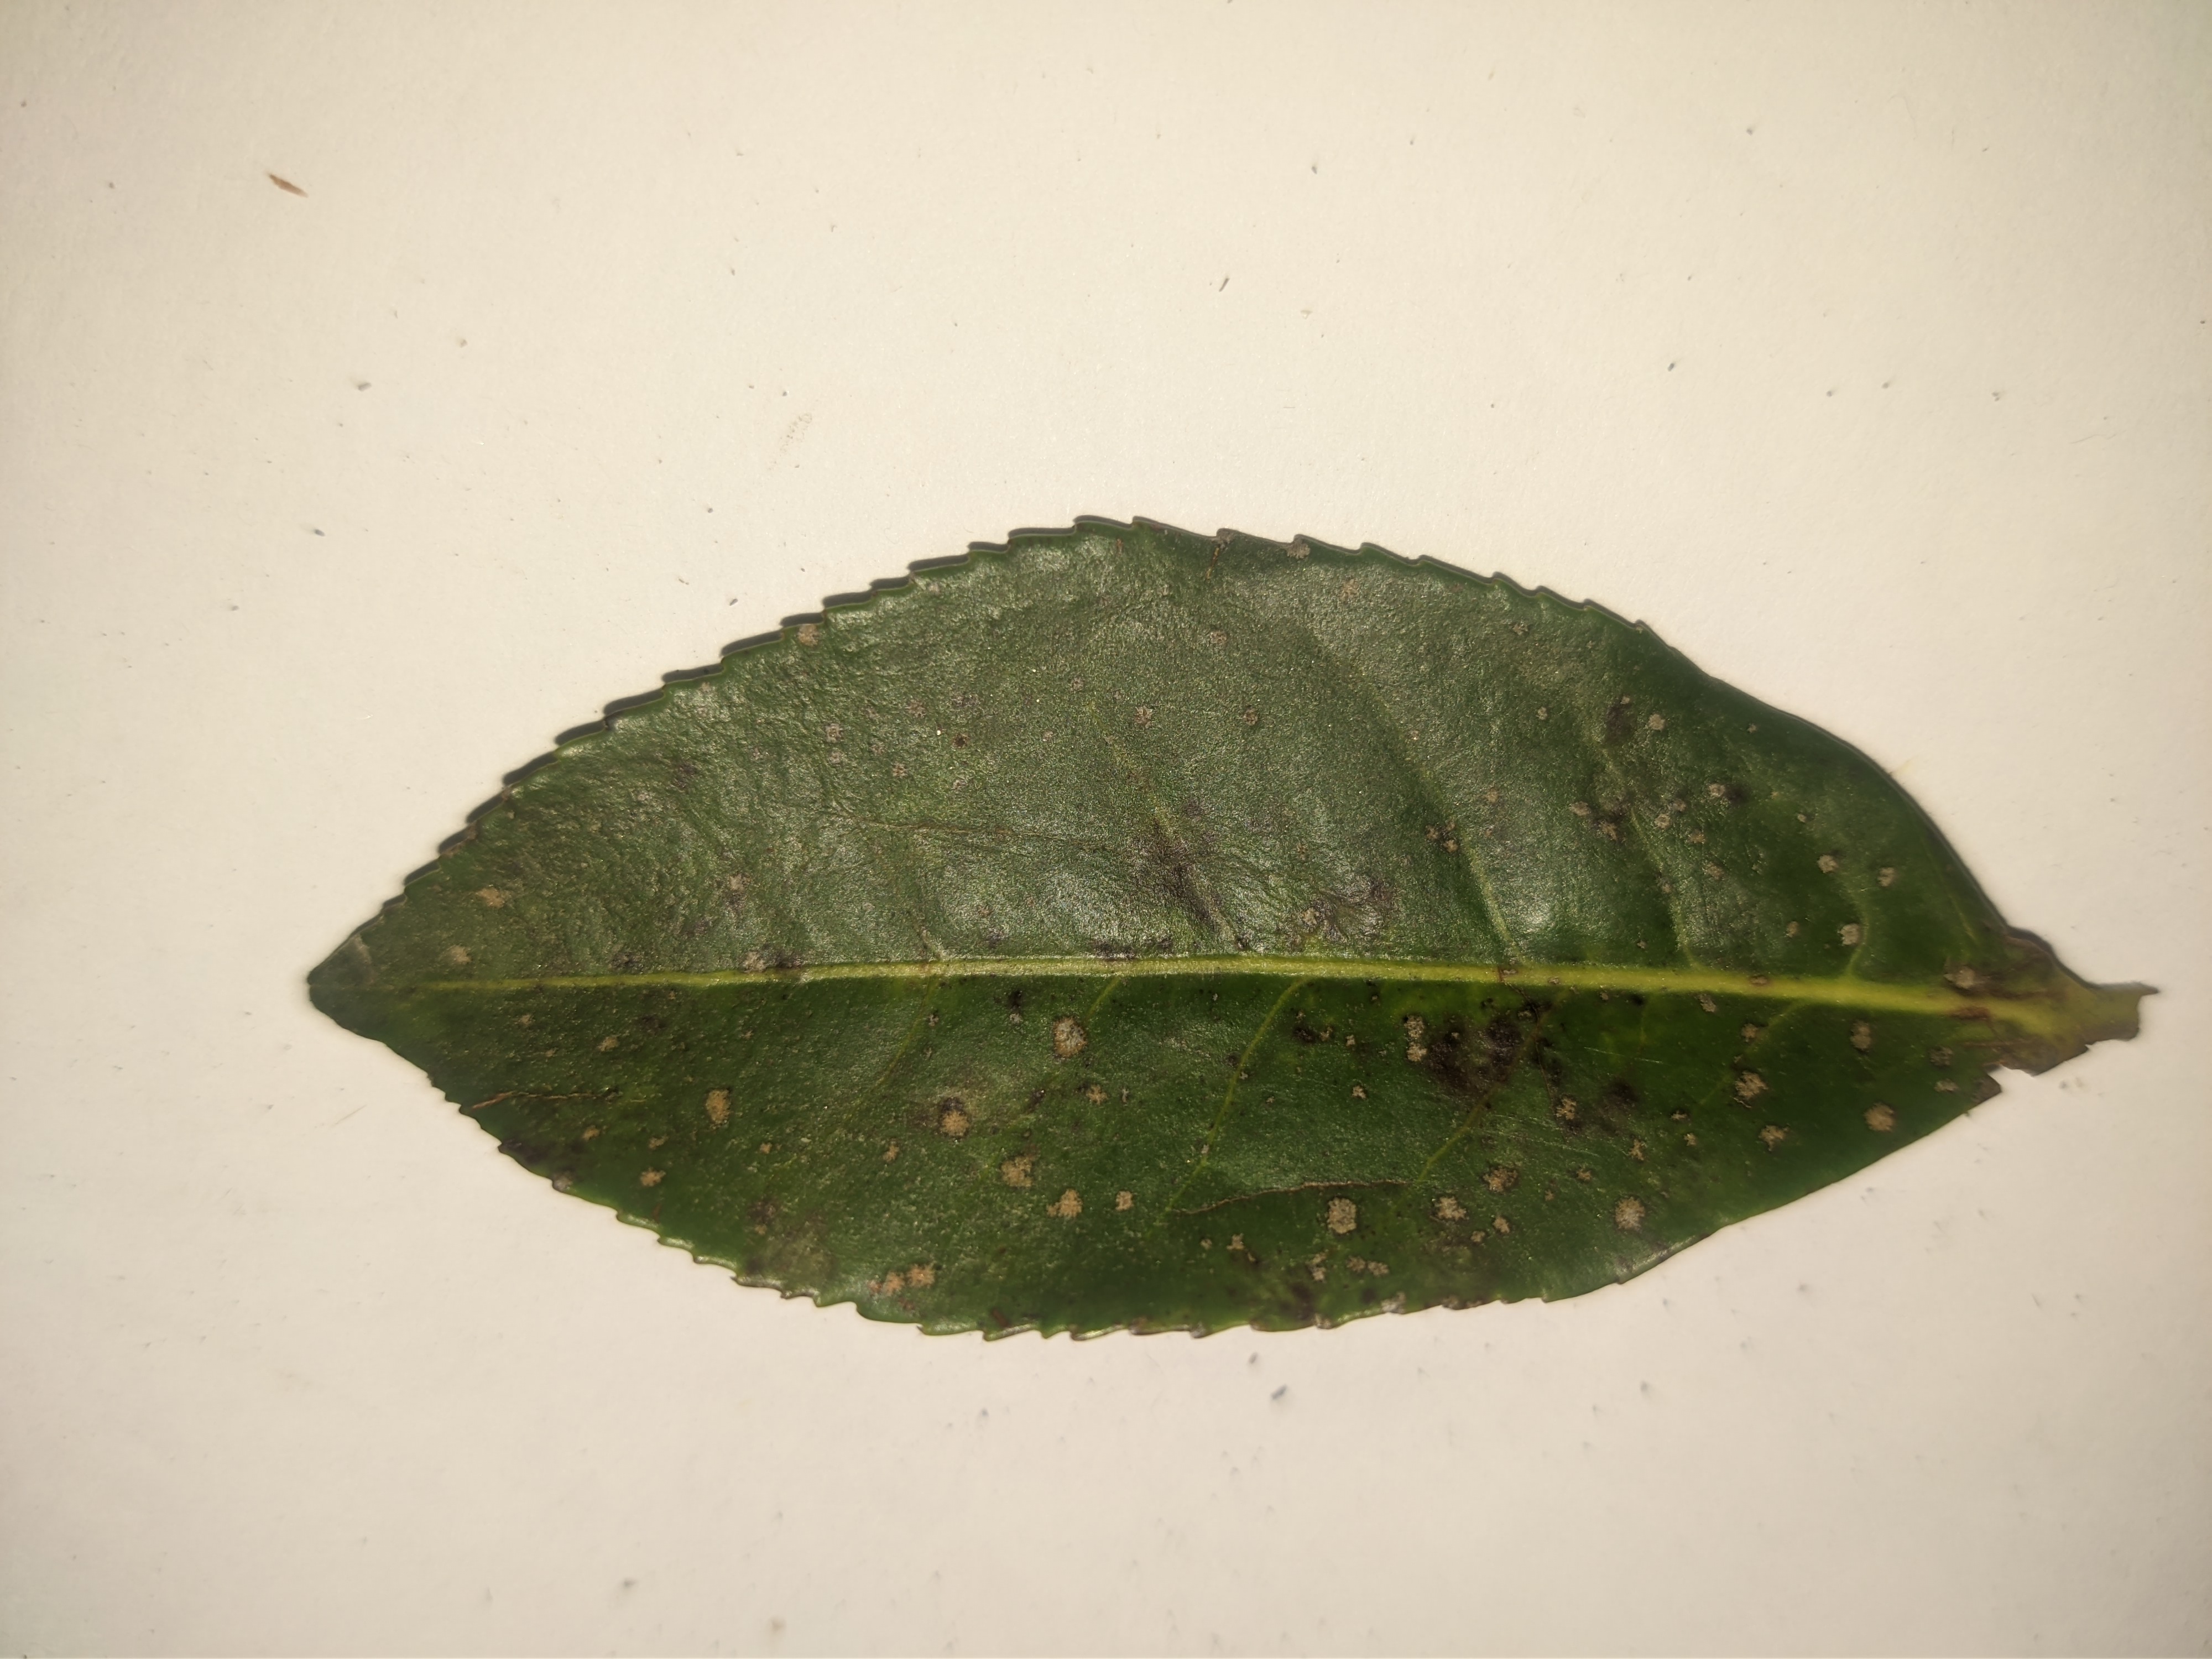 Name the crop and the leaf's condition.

tea, algal leaf
